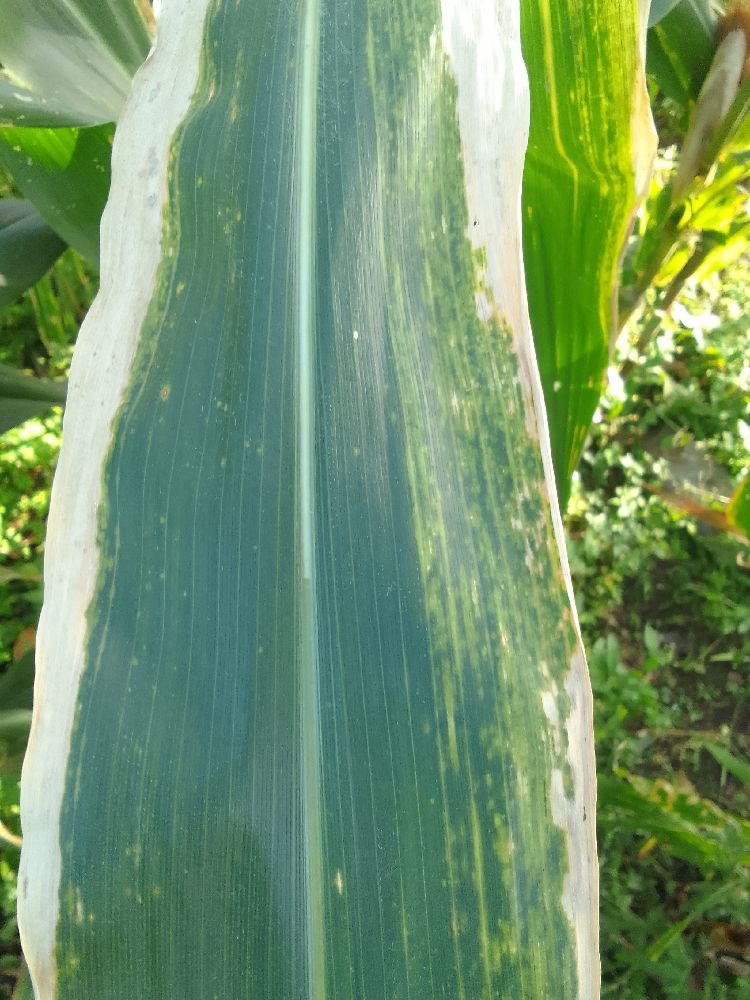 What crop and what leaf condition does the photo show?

maize, maize lethal necrosis
